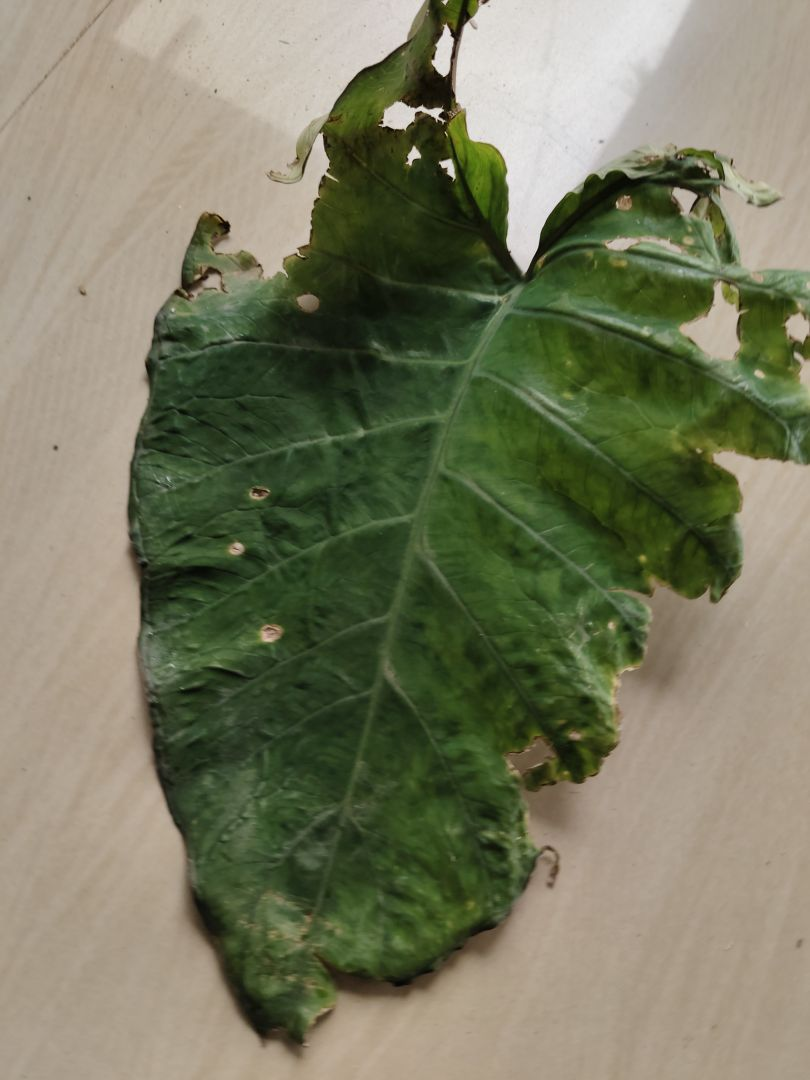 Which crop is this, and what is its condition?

taro, leaf blight
